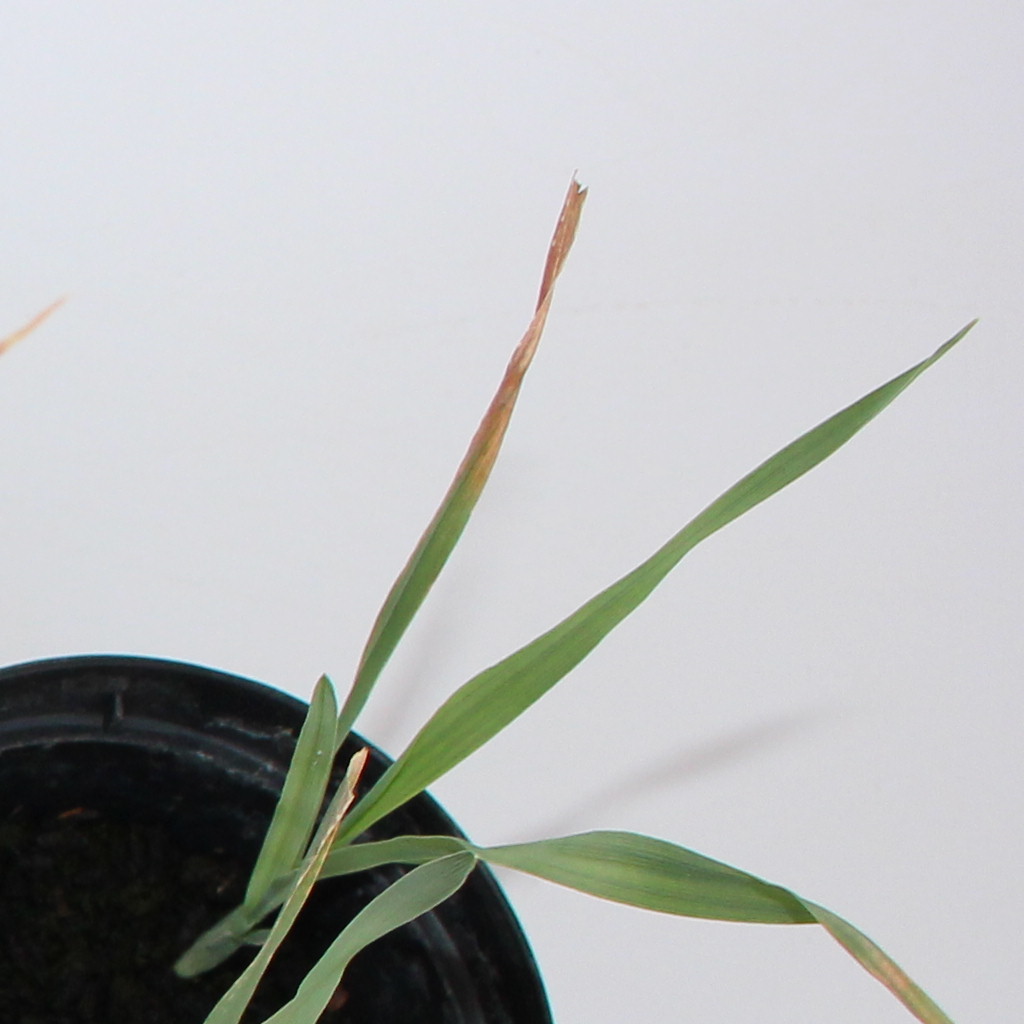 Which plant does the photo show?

Avena sterilis
